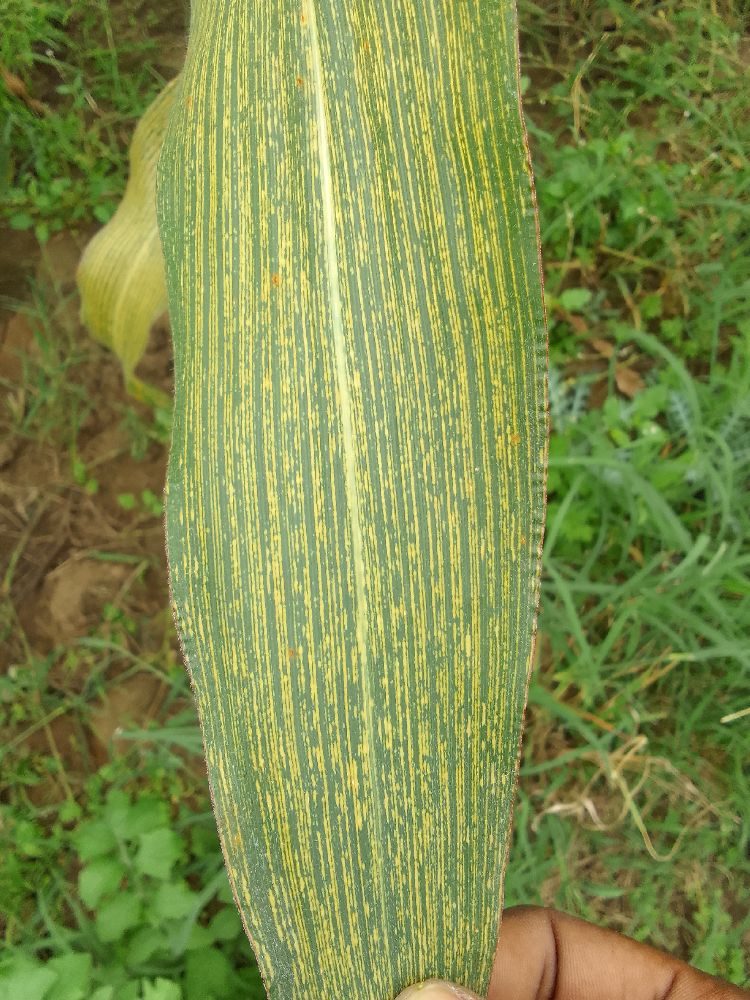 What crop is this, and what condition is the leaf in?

maize, maize streak virus
